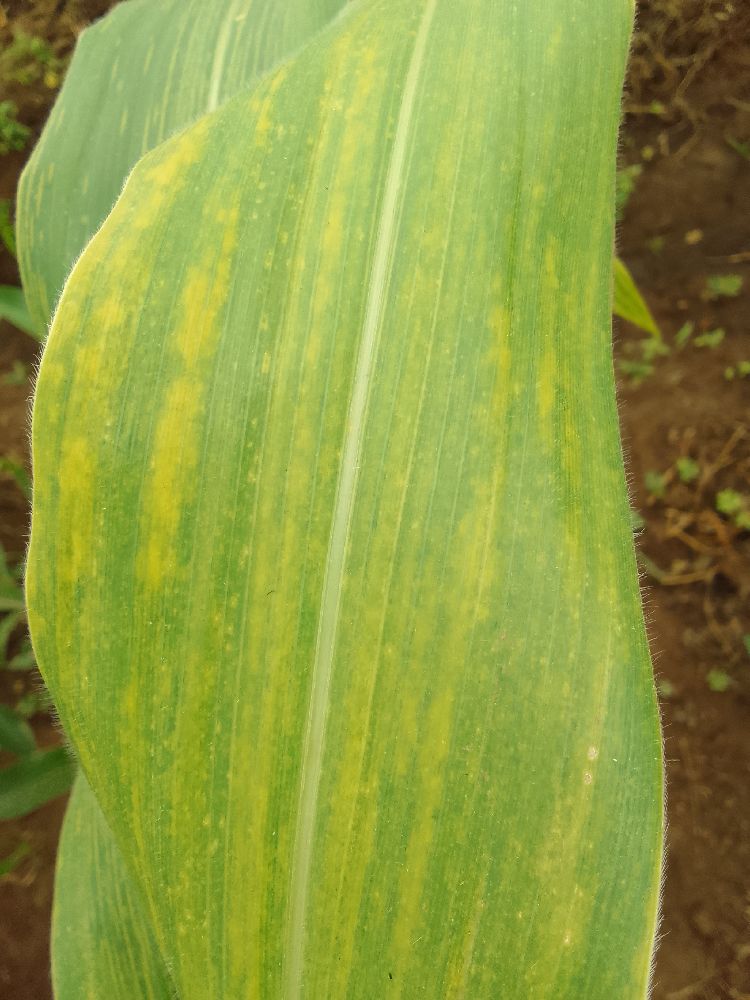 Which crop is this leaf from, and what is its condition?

maize, maize lethal necrosis
